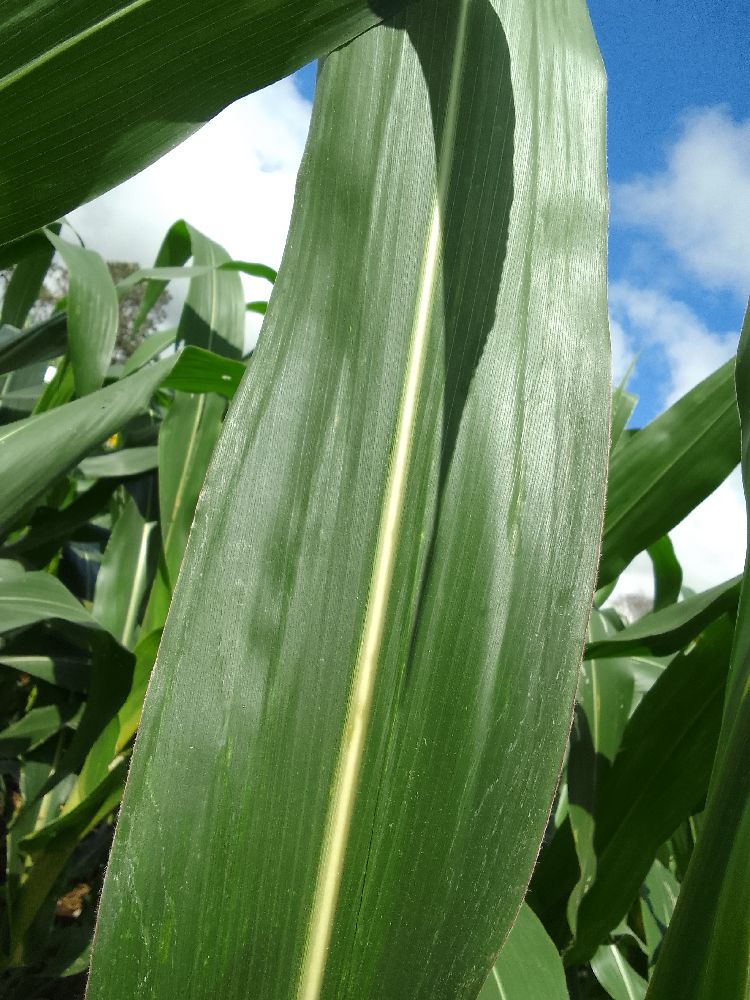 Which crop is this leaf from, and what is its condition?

maize, healthy
